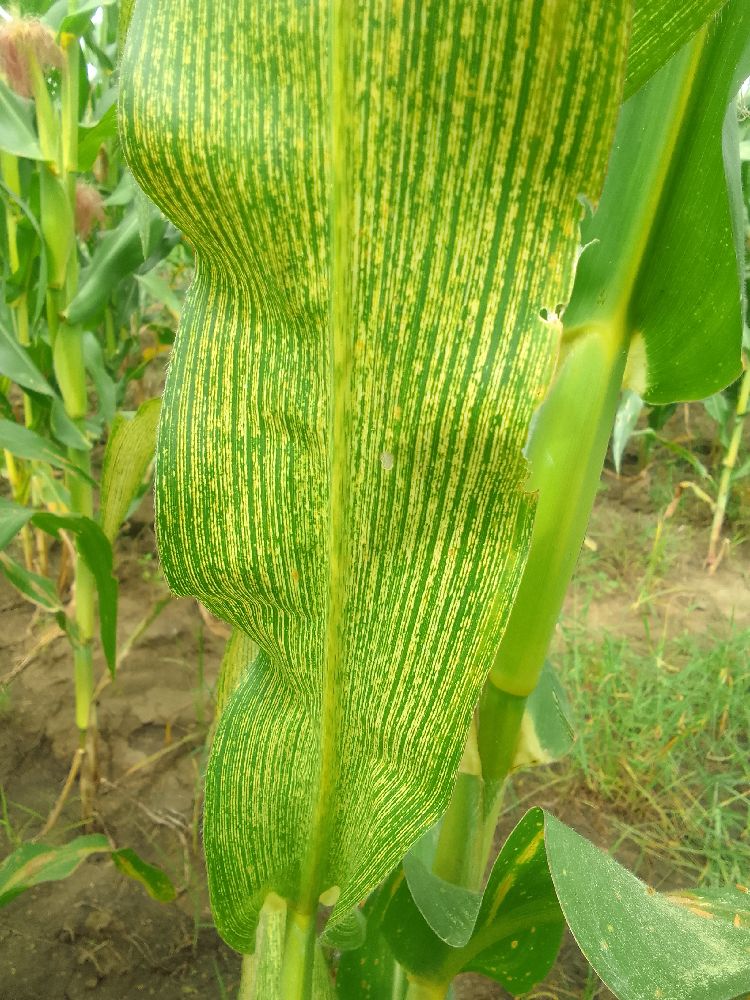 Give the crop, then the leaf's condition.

maize, maize streak virus
